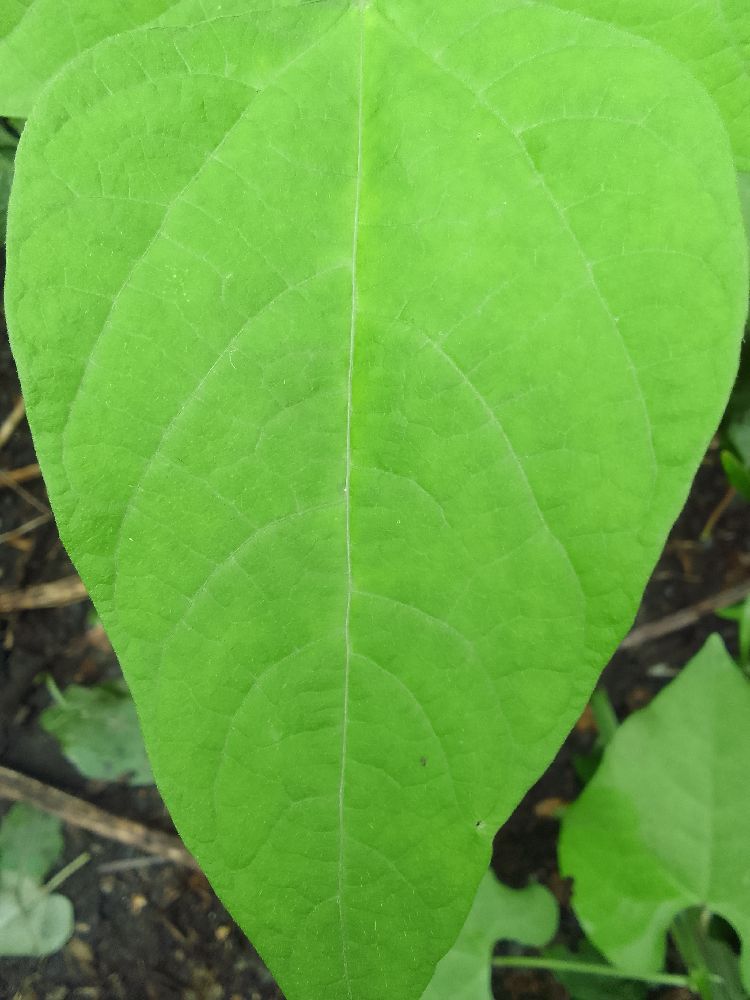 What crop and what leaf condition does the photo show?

common bean, healthy
